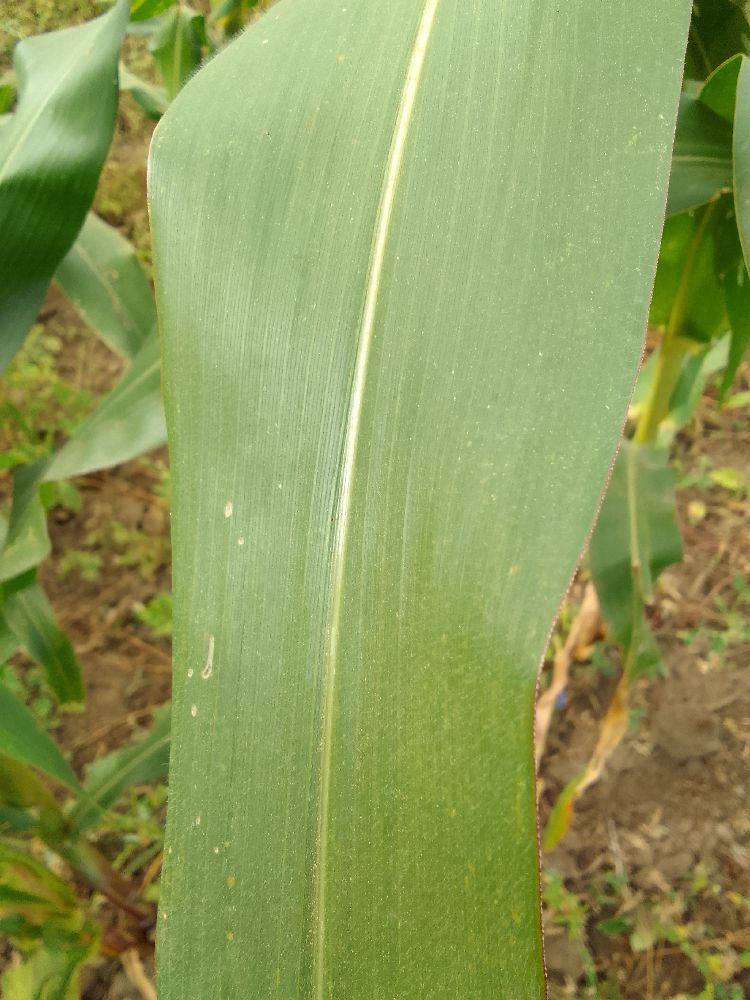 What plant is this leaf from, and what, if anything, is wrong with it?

maize, healthy
